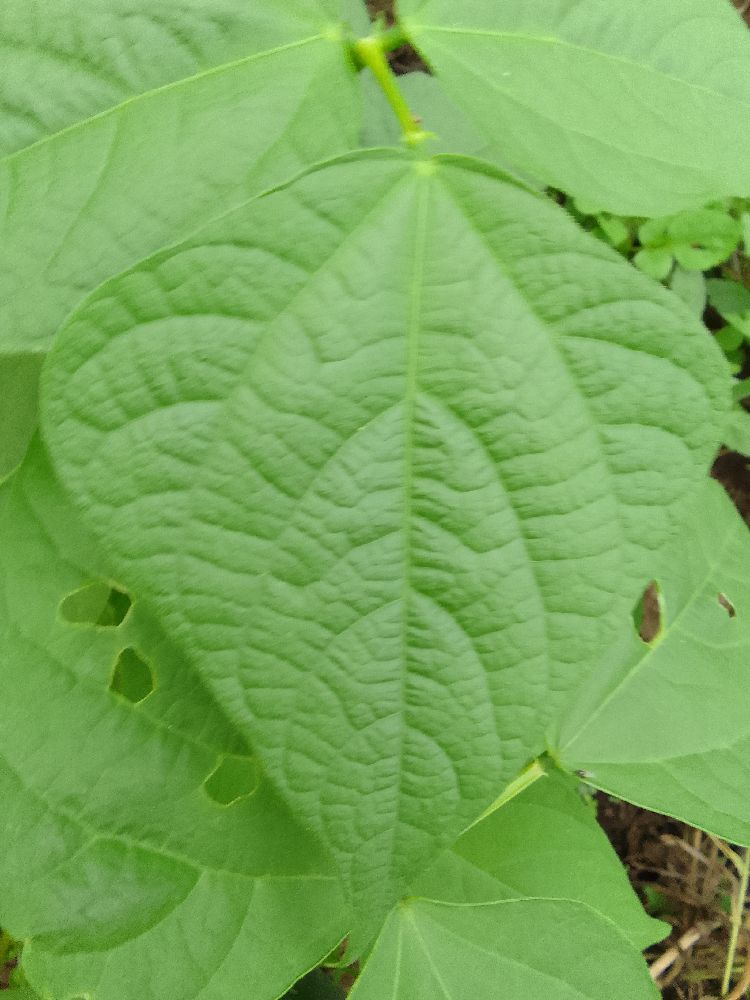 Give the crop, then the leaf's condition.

common bean, healthy
